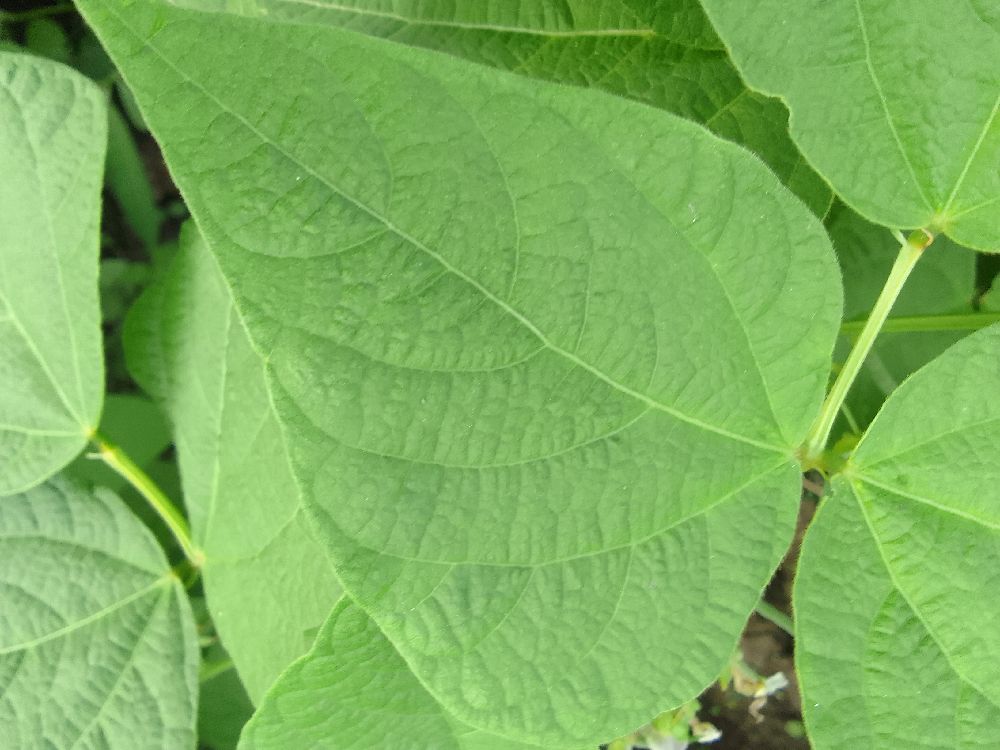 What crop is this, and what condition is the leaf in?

common bean, healthy
